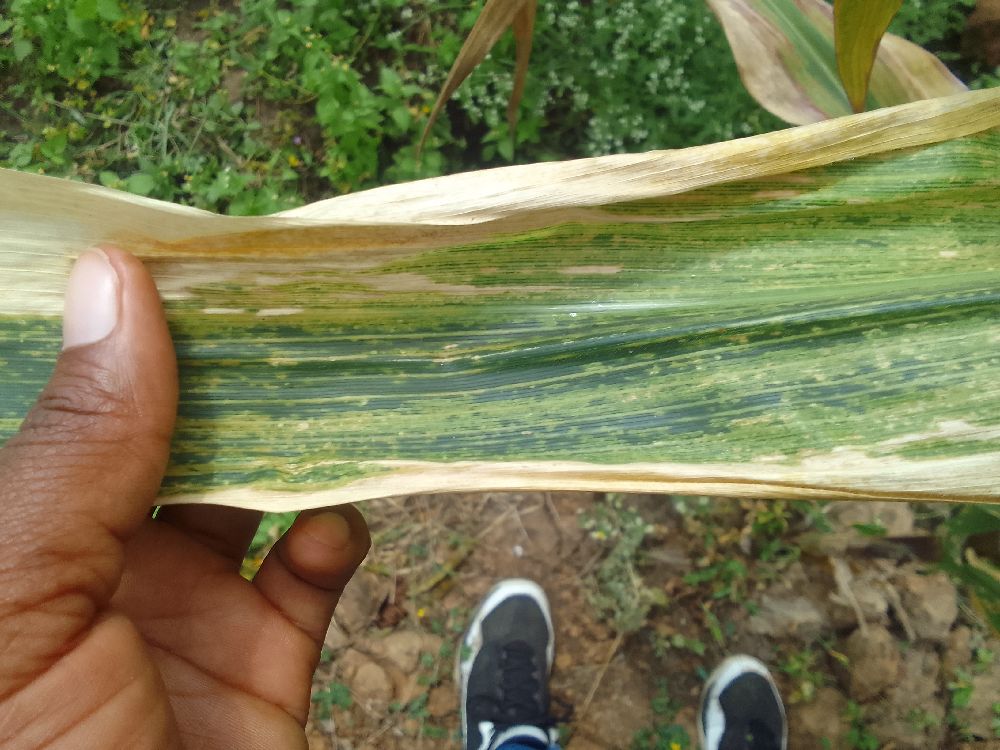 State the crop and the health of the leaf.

maize, maize lethal necrosis
